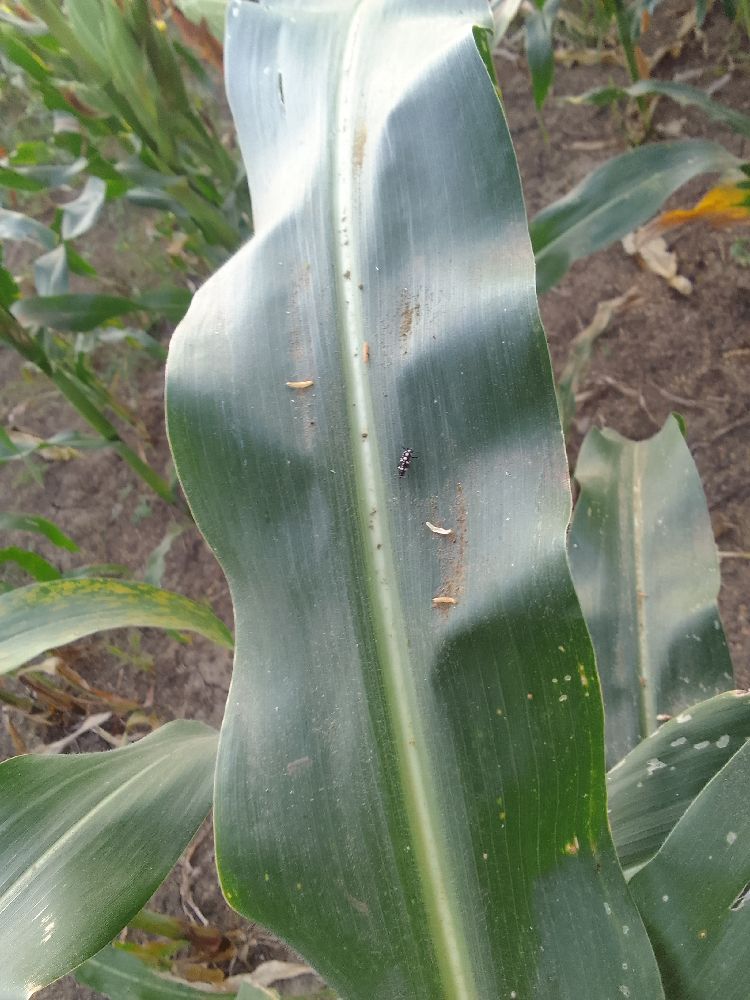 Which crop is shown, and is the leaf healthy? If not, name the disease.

maize, healthy
